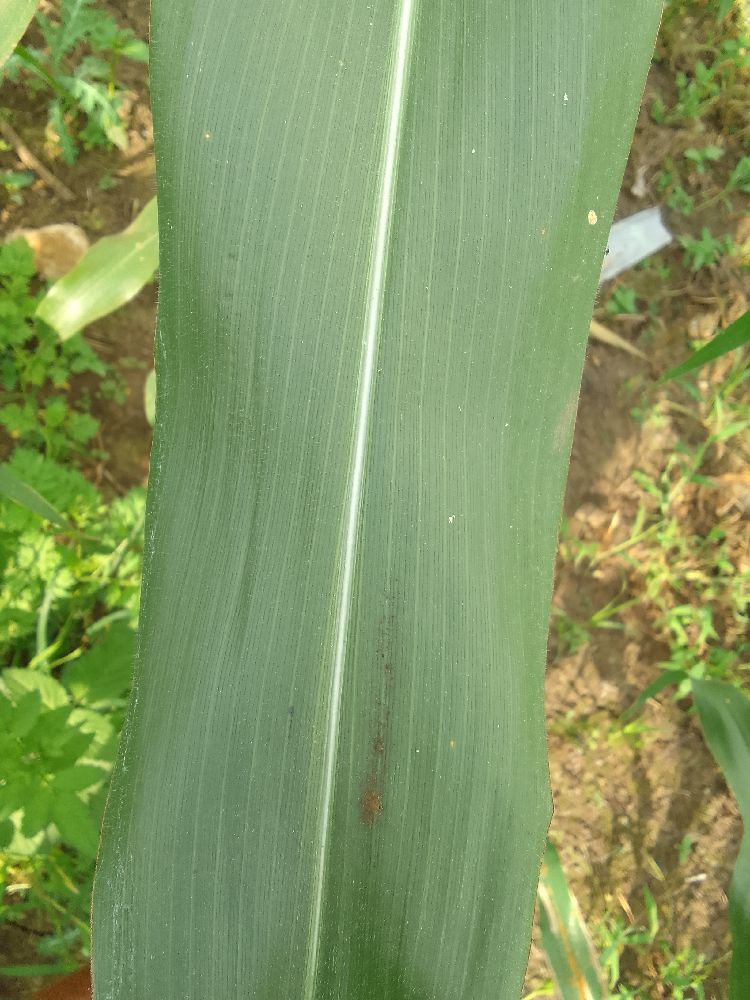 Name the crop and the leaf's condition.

maize, healthy
